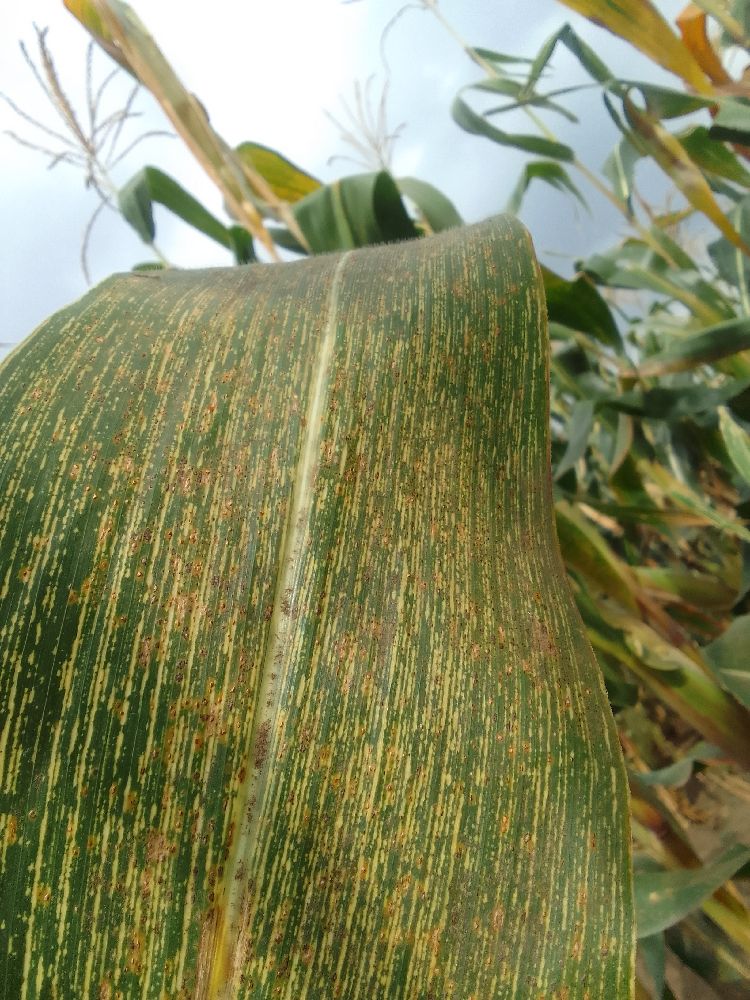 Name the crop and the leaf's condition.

maize, maize streak virus
